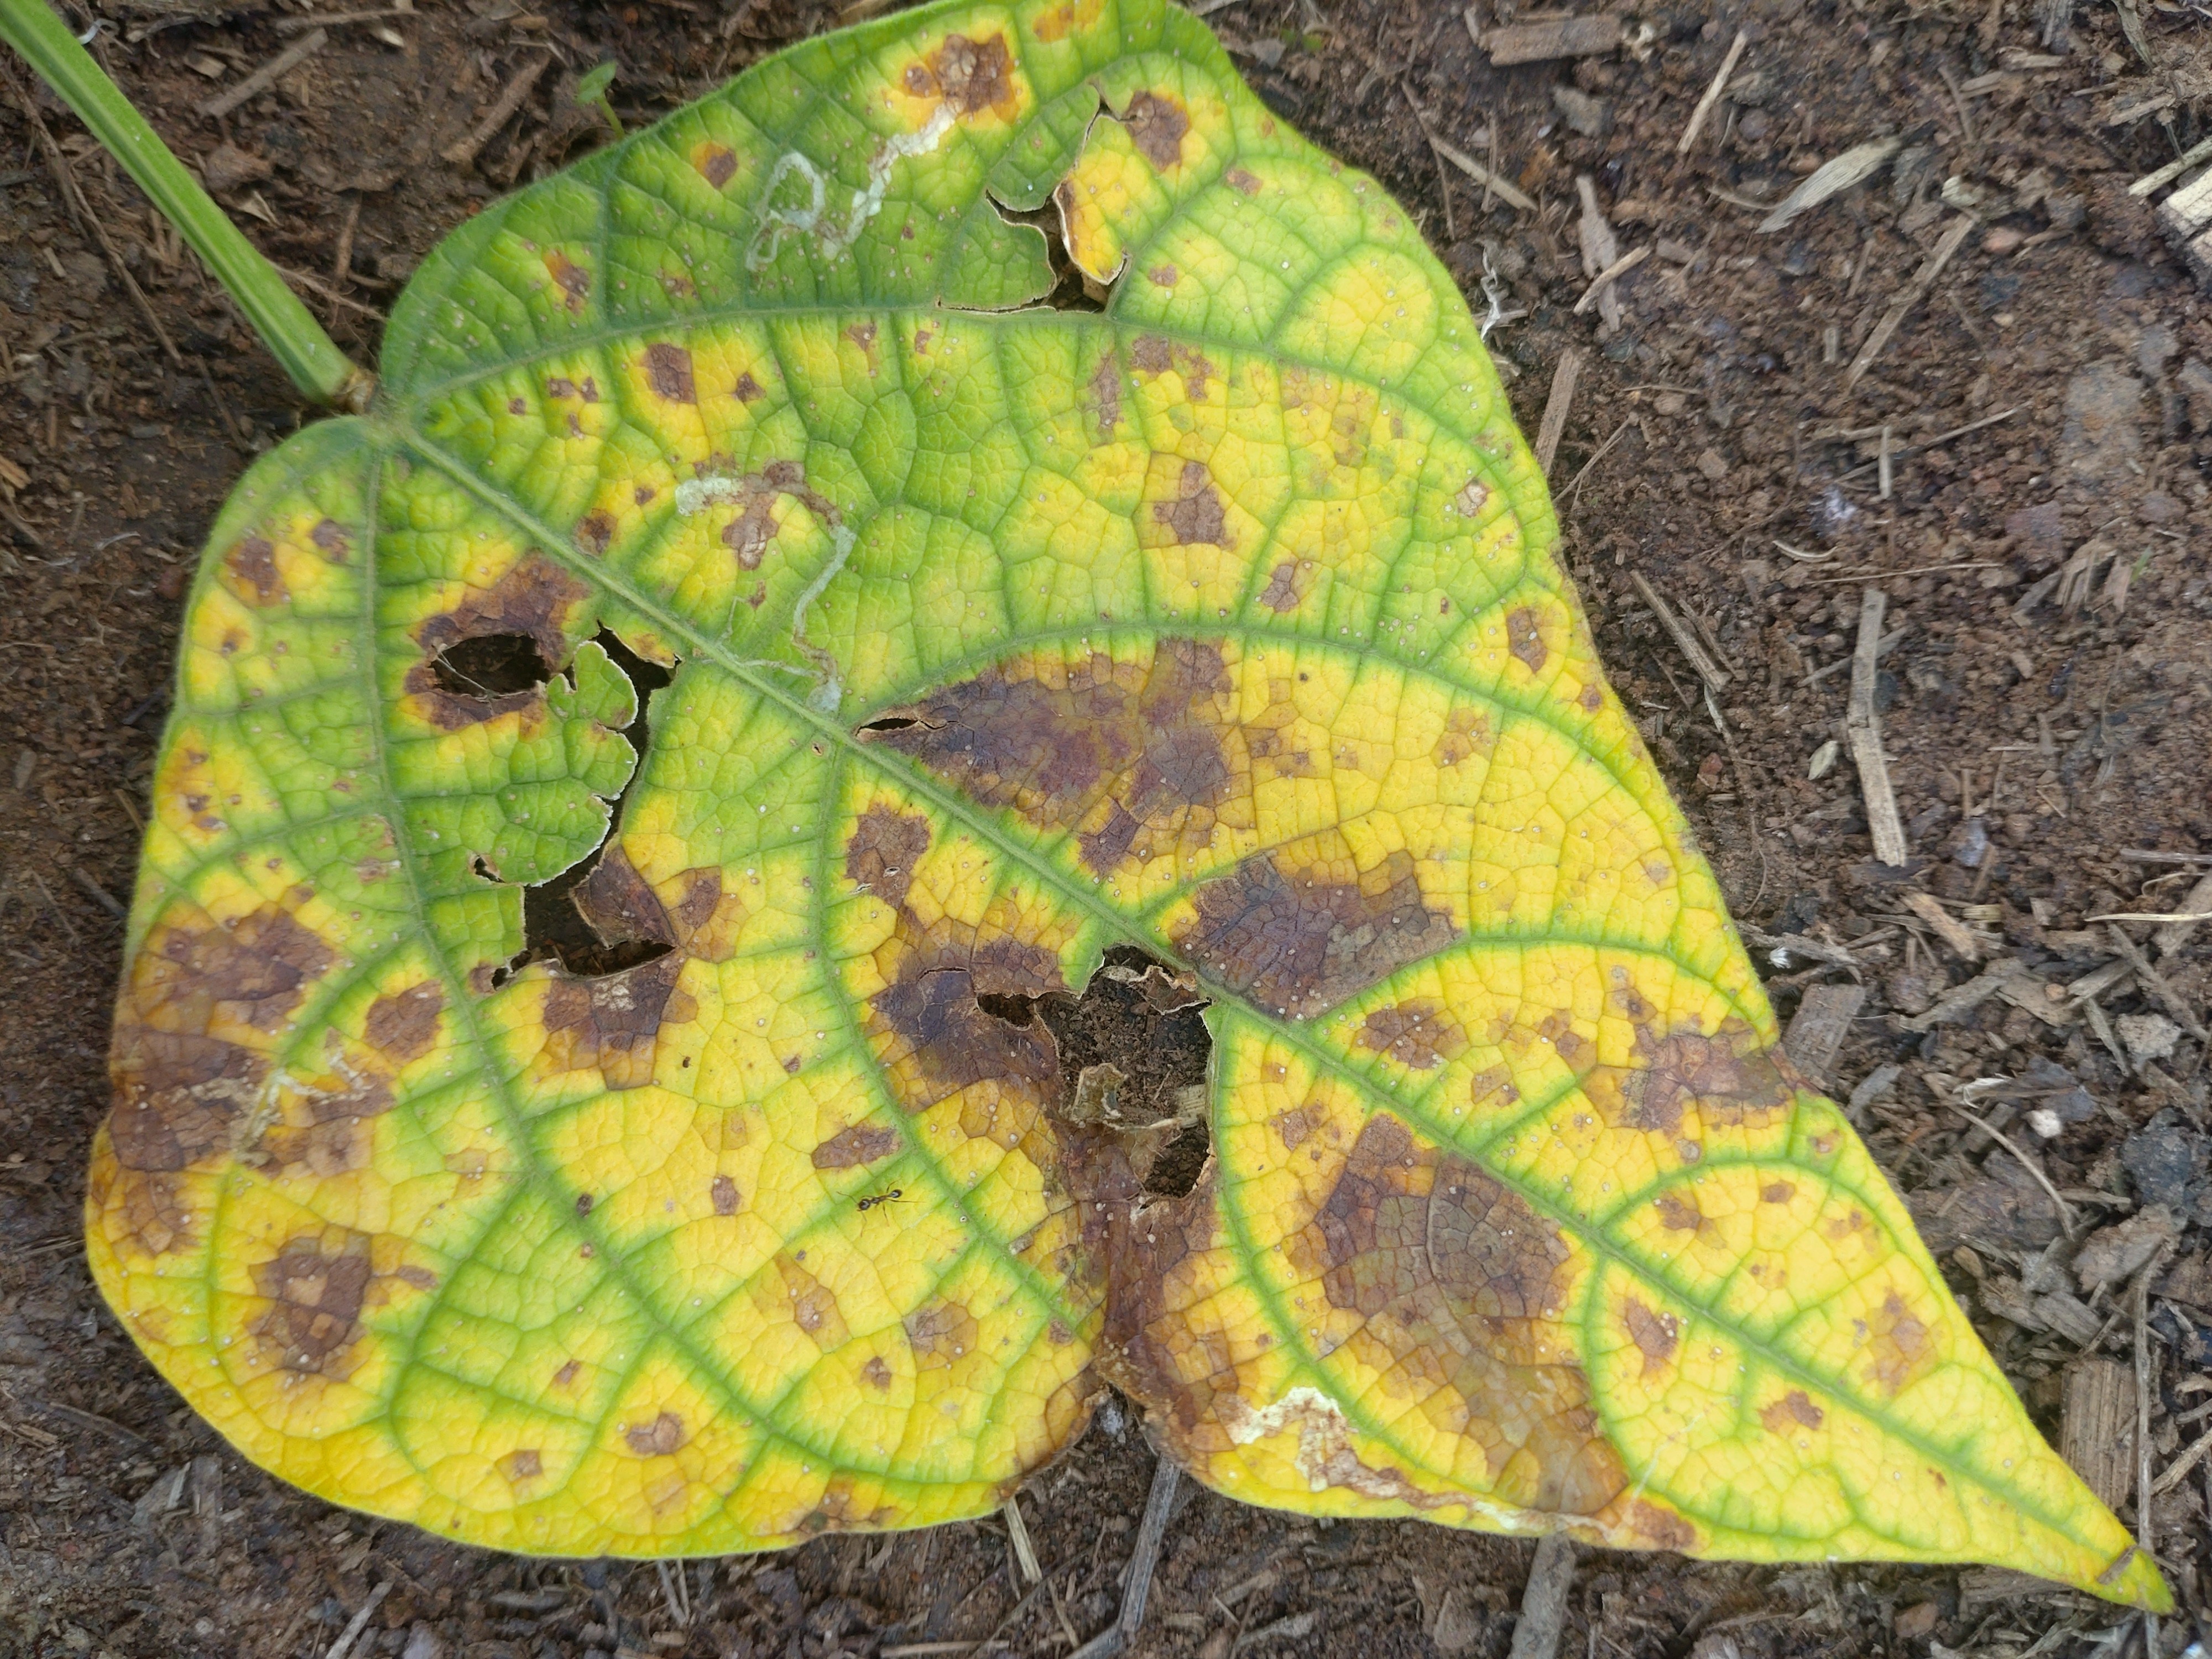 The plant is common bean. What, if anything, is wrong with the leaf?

rust
